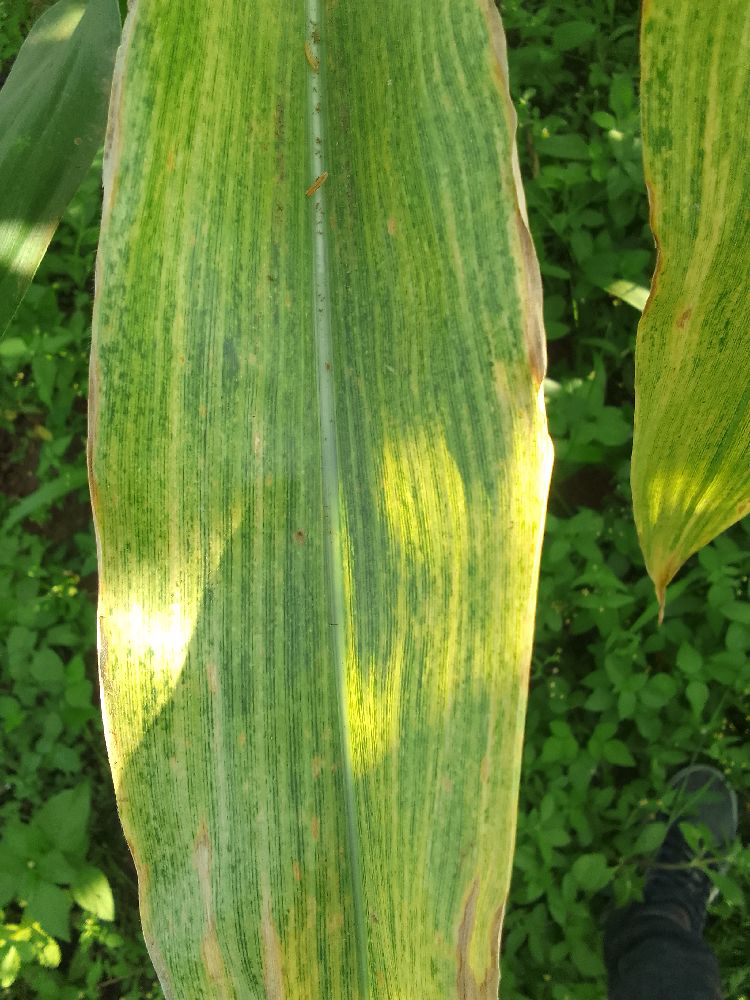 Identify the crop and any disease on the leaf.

maize, maize lethal necrosis
